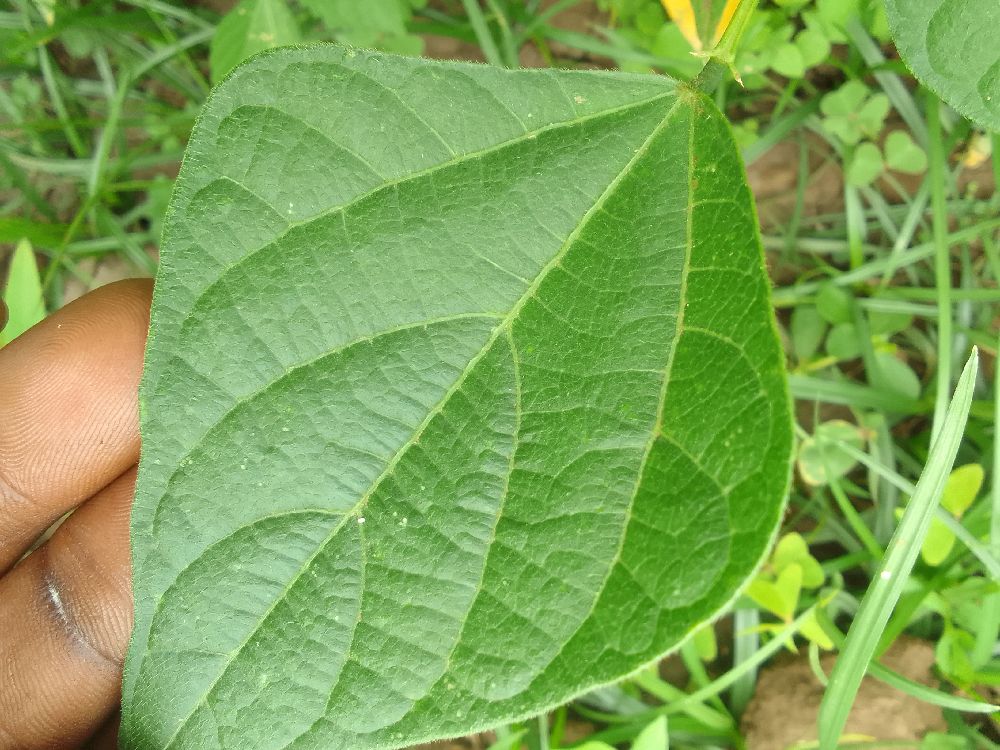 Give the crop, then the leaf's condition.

common bean, healthy
